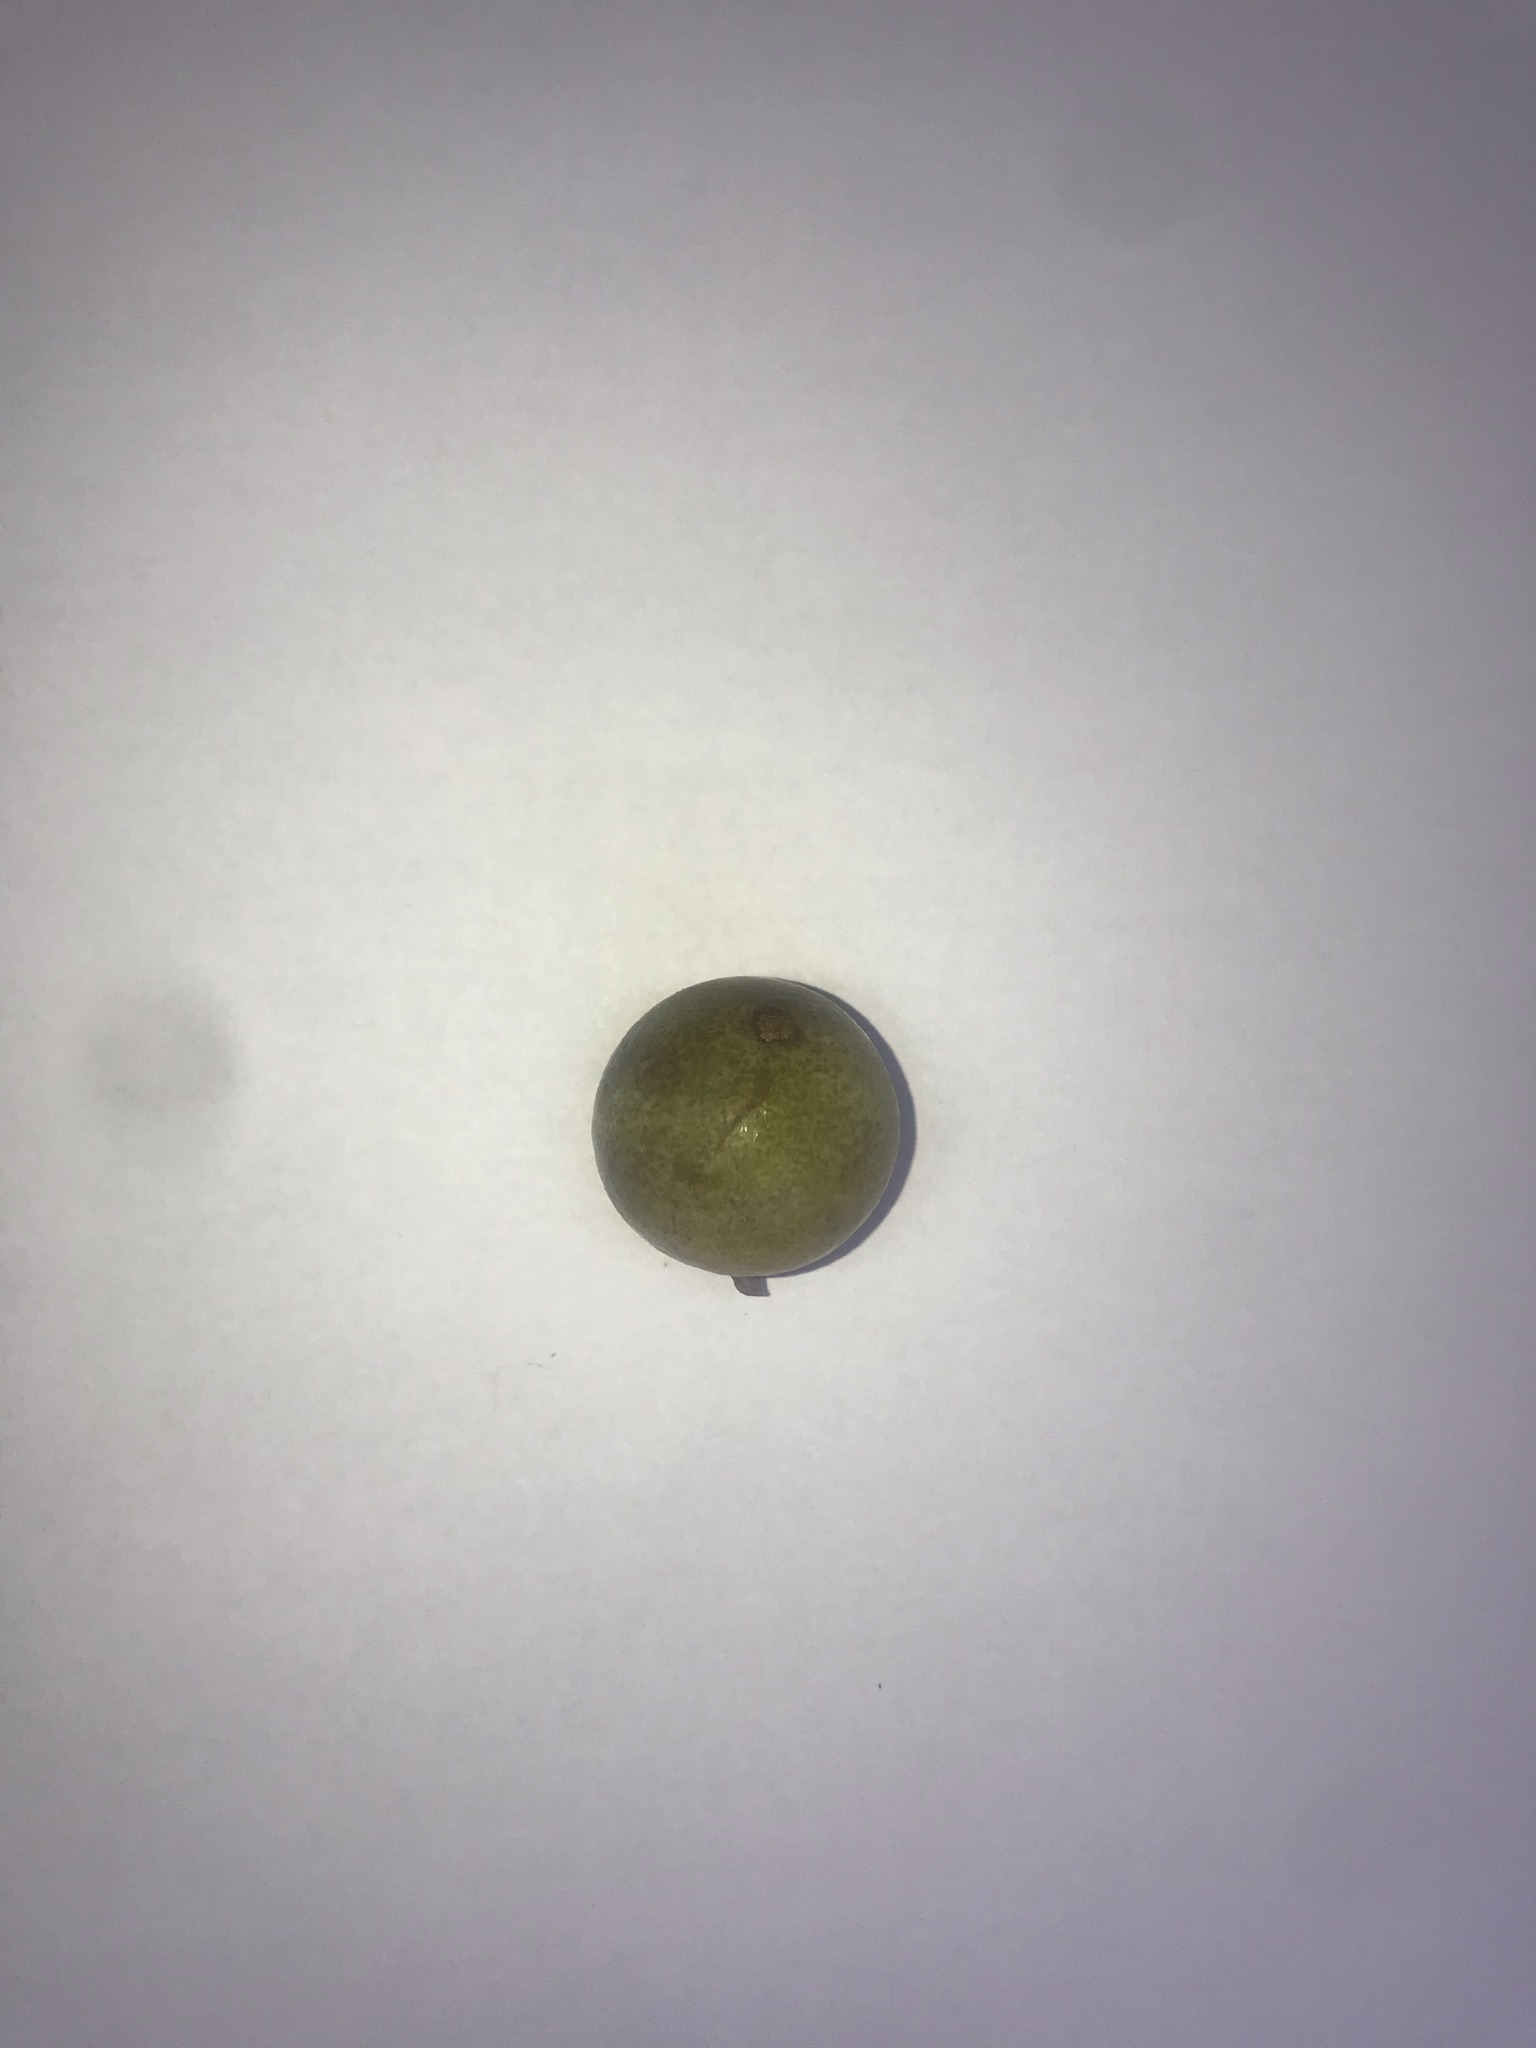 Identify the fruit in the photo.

gabiroba
